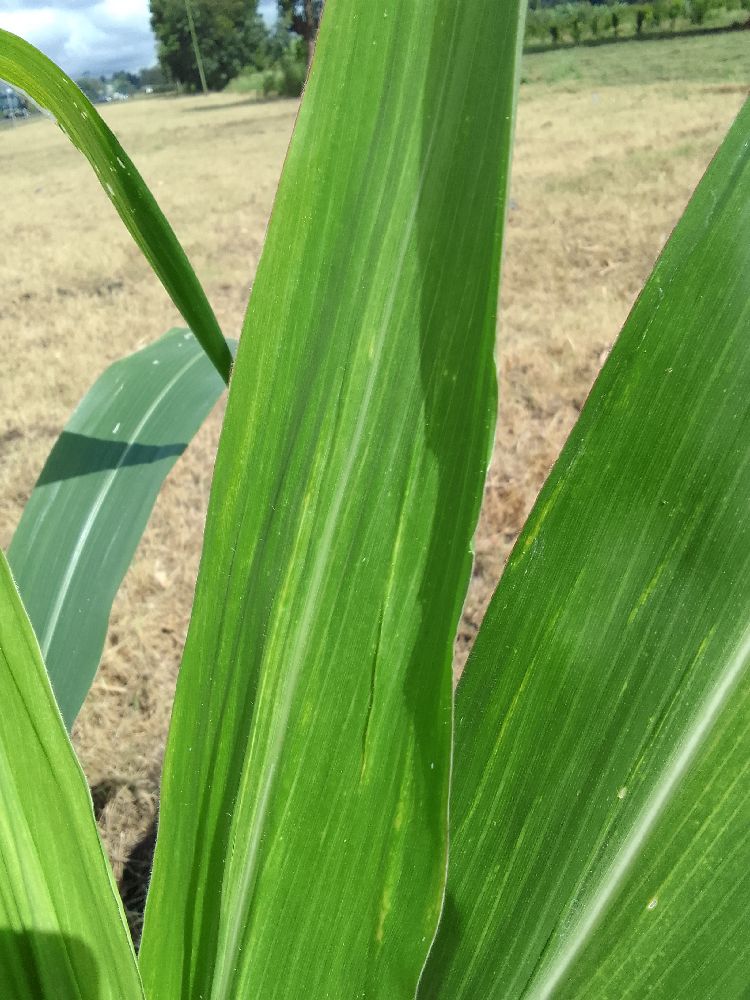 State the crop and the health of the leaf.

maize, maize lethal necrosis
